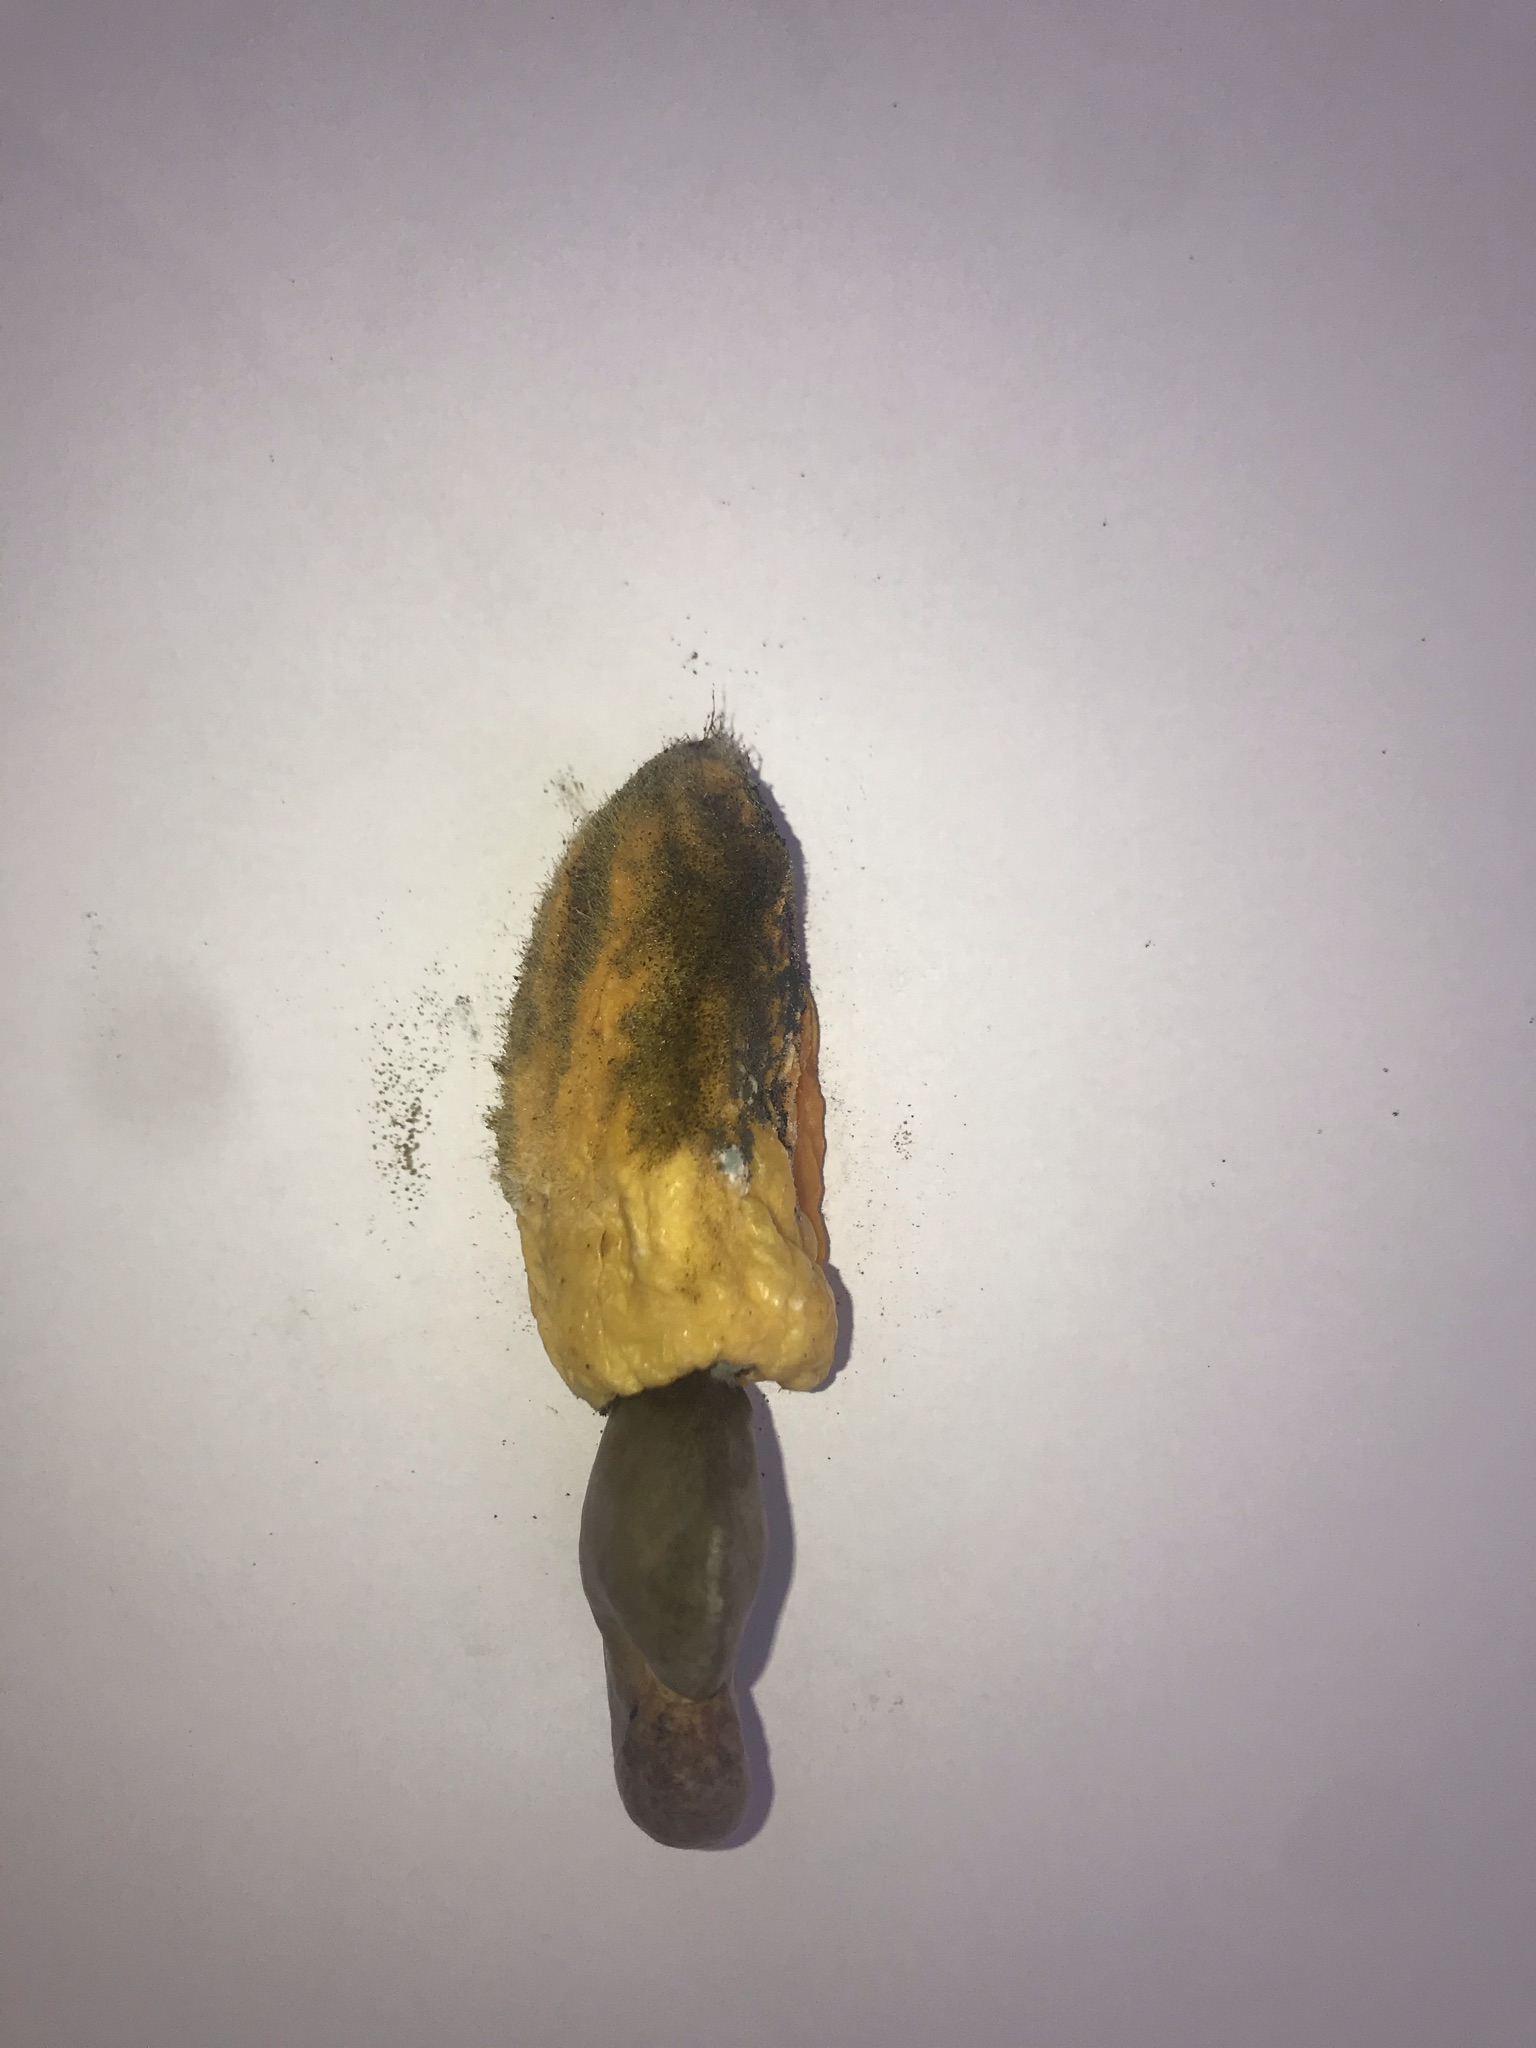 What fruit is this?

caju amarelo
